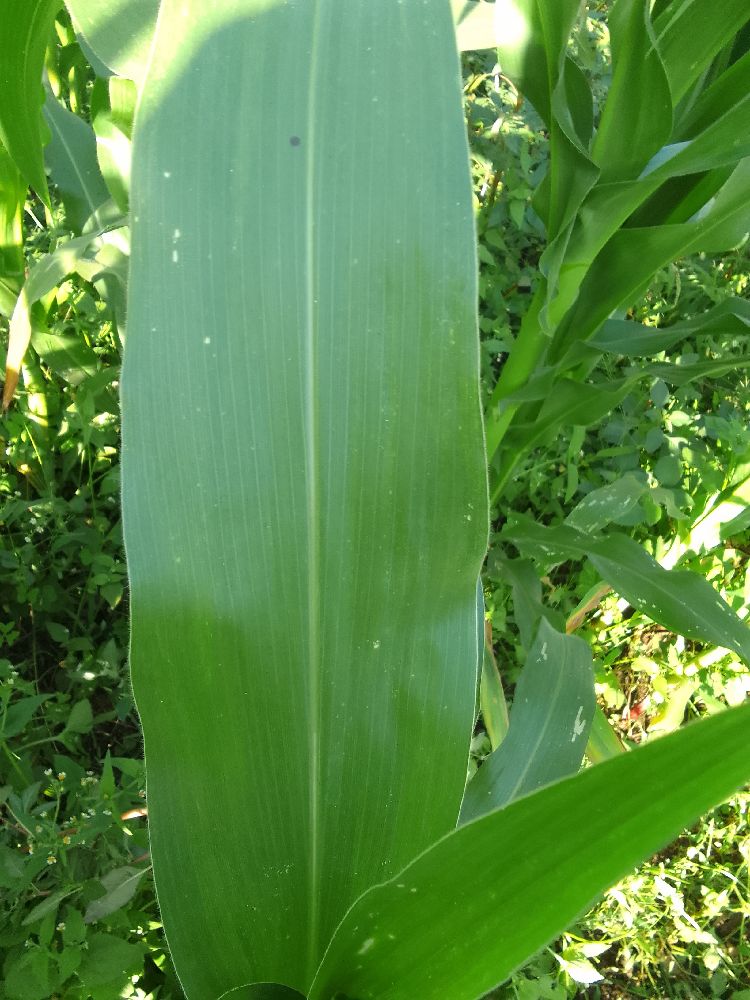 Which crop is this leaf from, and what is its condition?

maize, healthy
